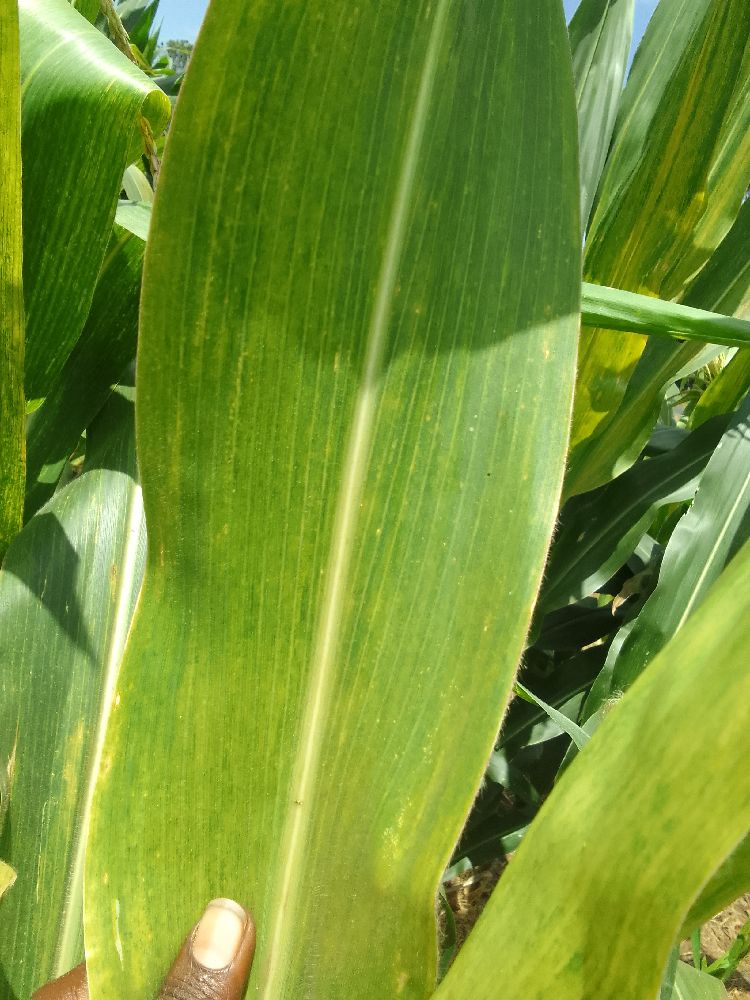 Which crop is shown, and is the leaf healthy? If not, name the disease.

maize, maize lethal necrosis
